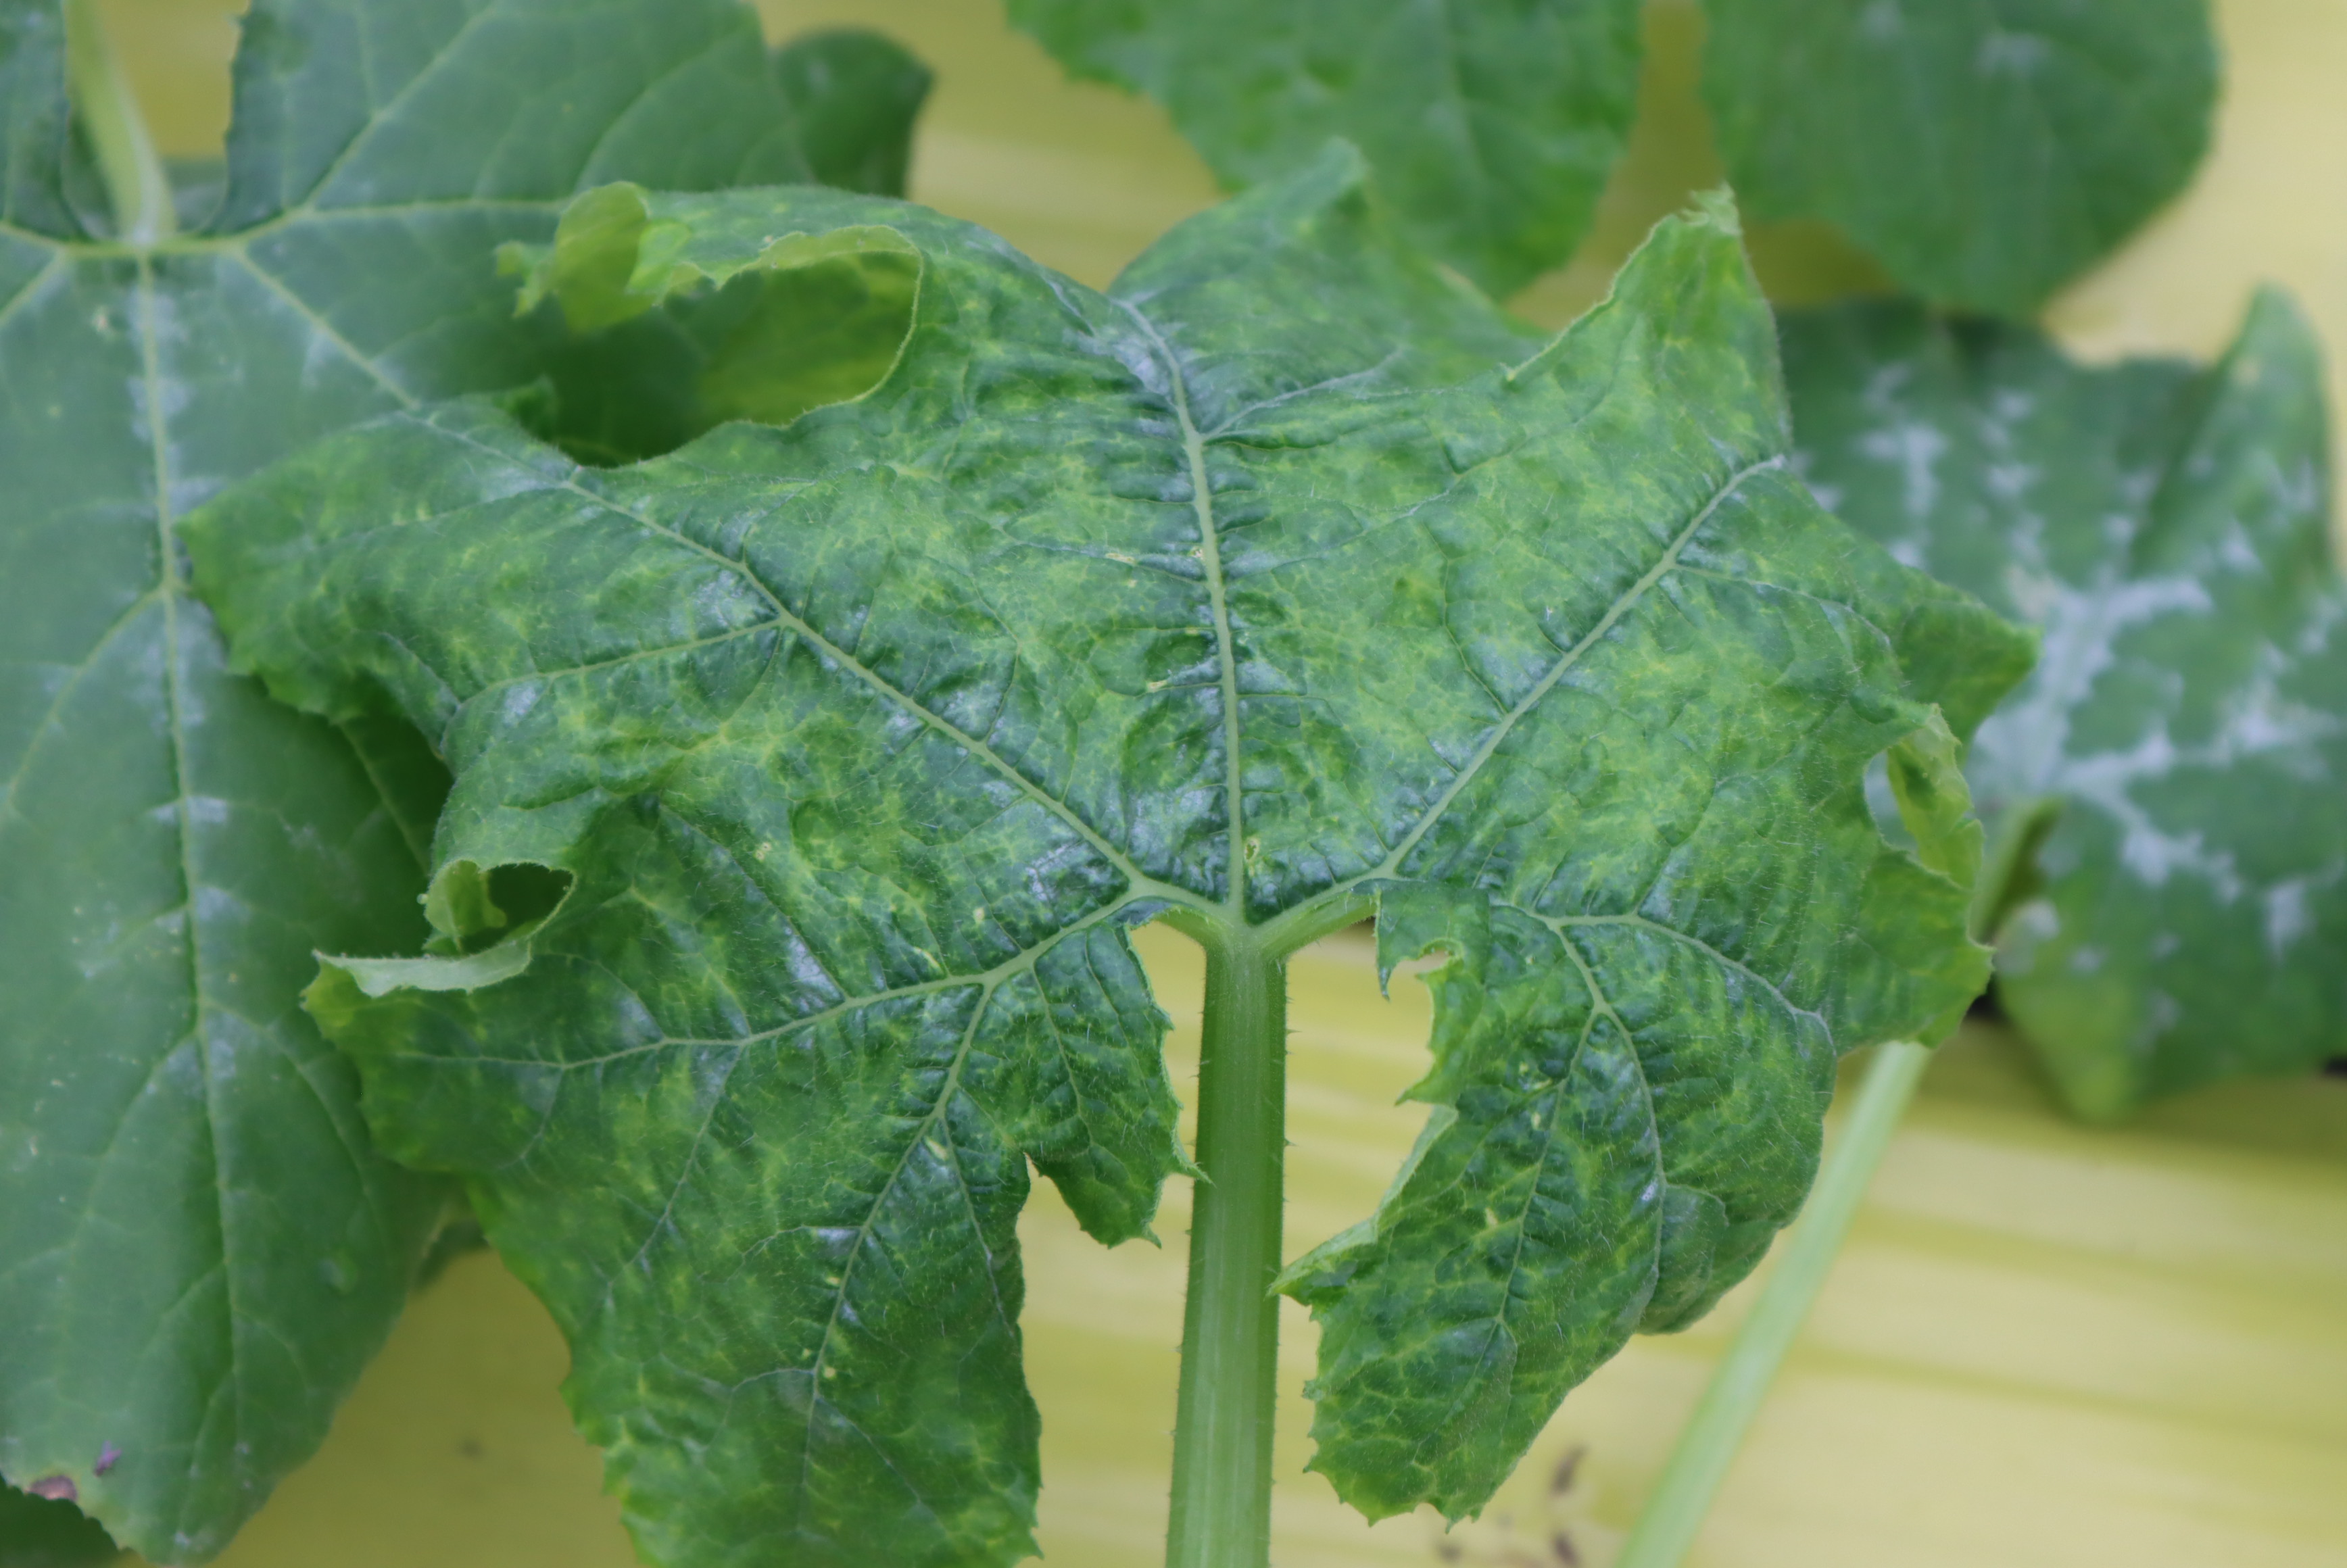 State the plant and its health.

zucchini, virosis
